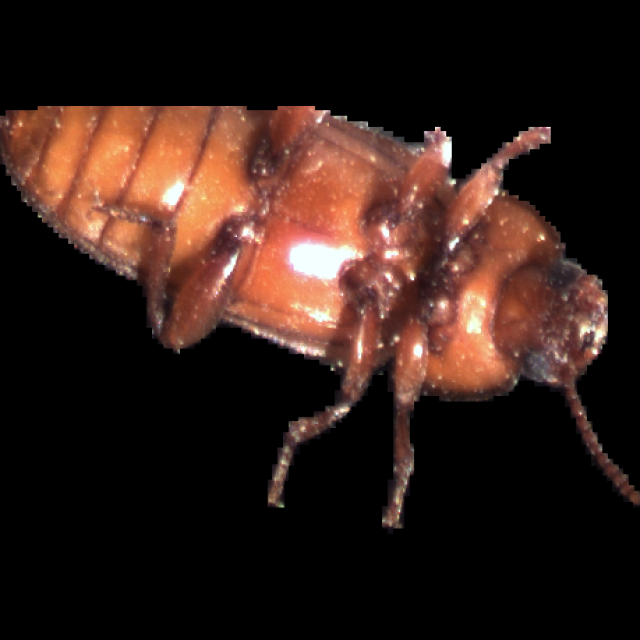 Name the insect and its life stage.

mealworm beetle
